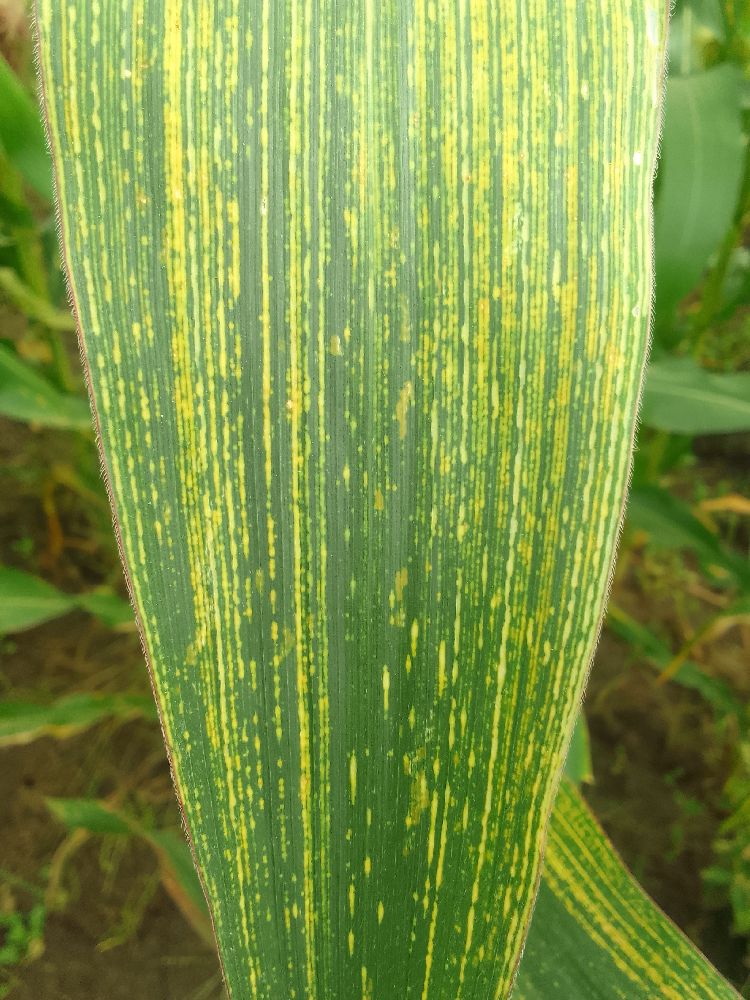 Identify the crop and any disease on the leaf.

maize, maize streak virus
